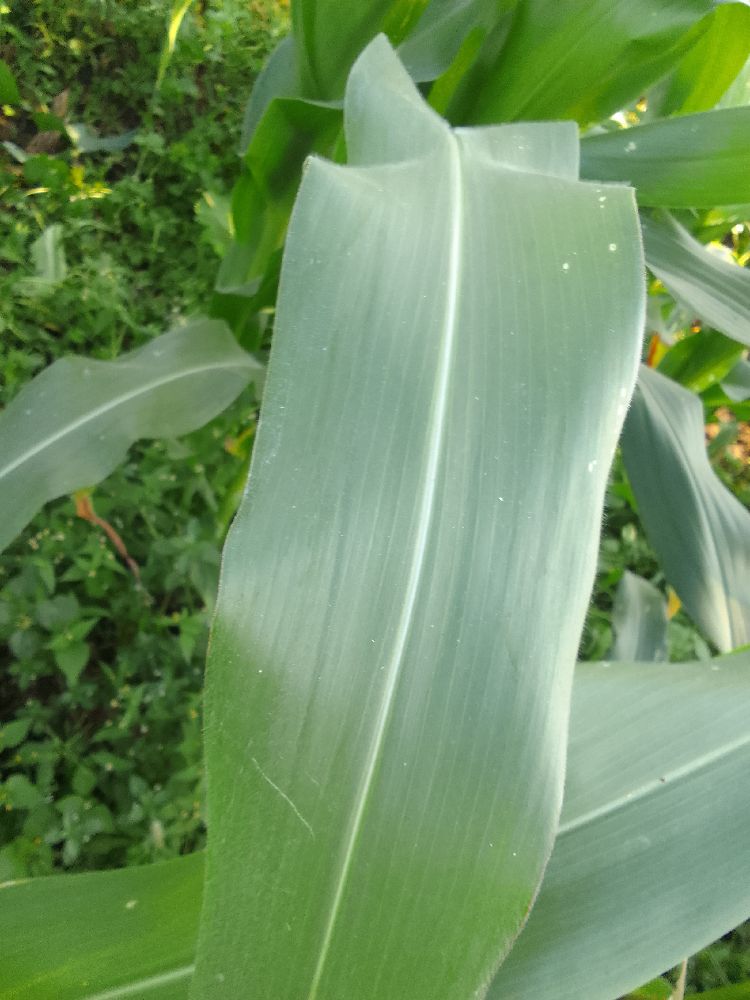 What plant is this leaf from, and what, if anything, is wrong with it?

maize, healthy
